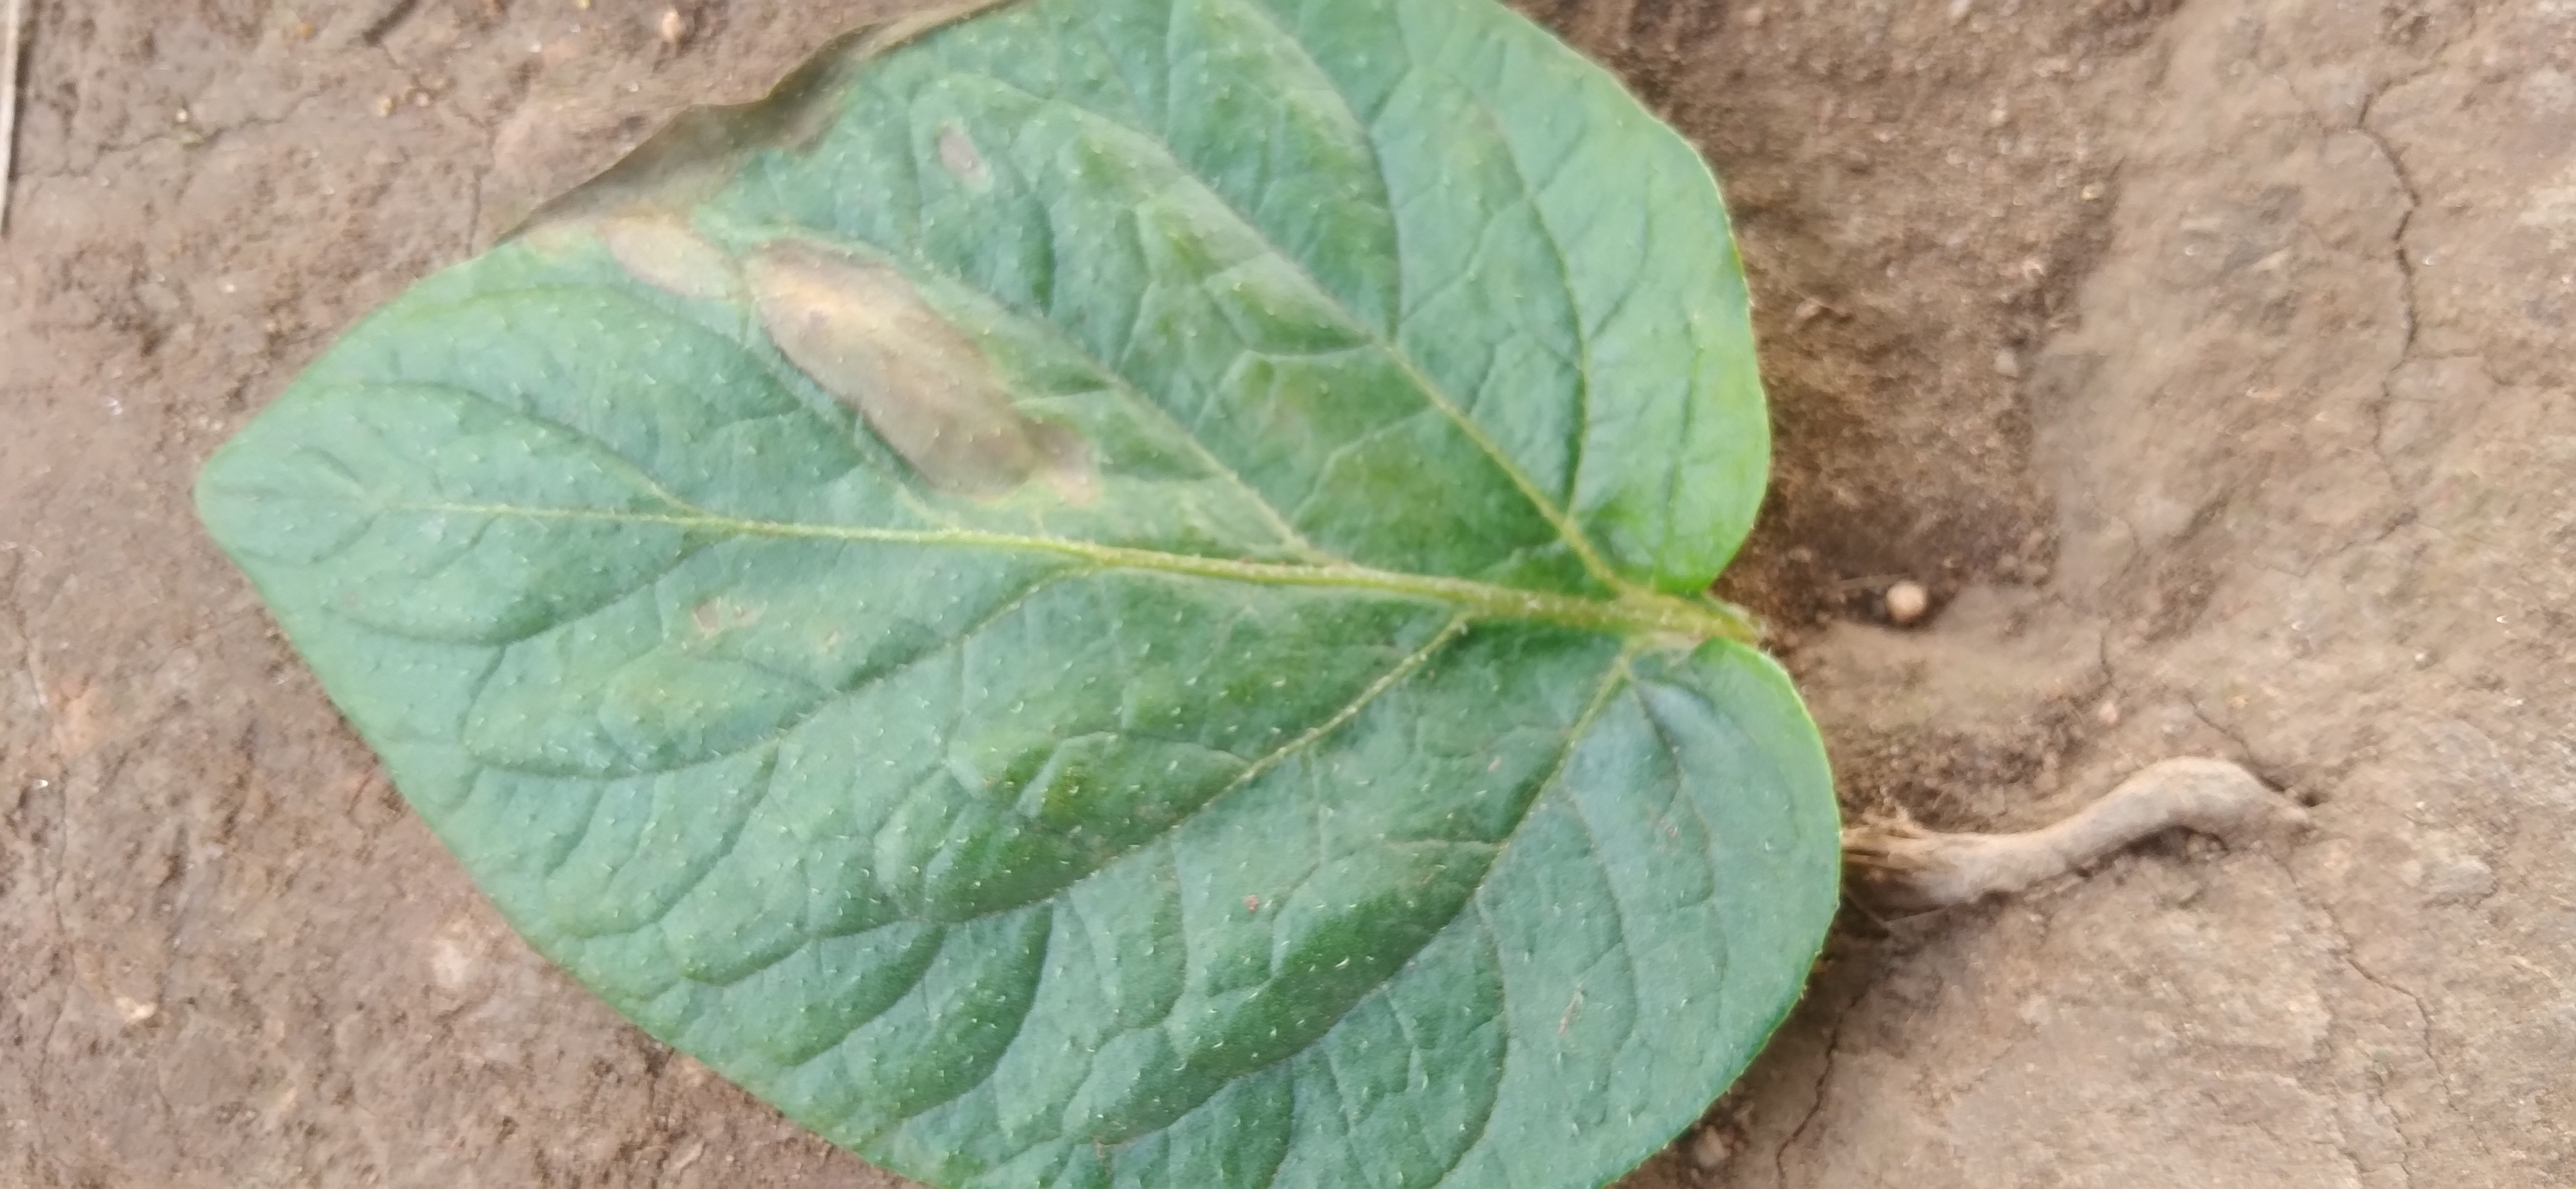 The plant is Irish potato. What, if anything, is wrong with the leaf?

early blight
